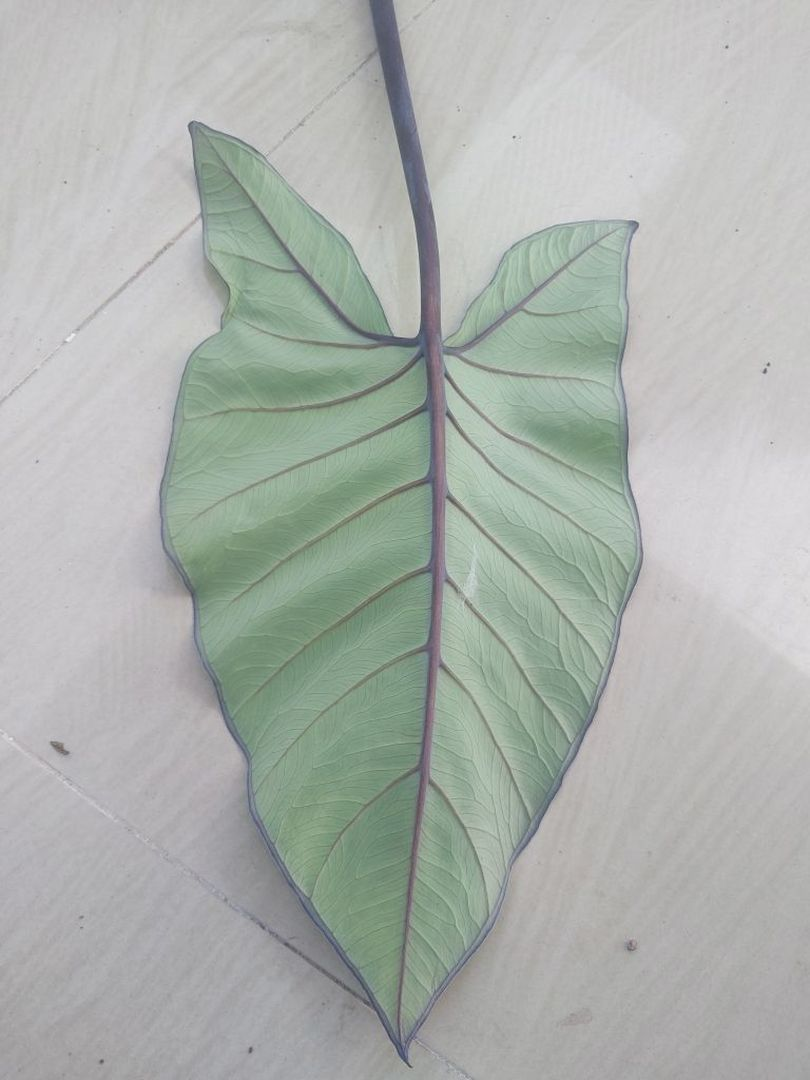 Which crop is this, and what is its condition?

taro, healthy
